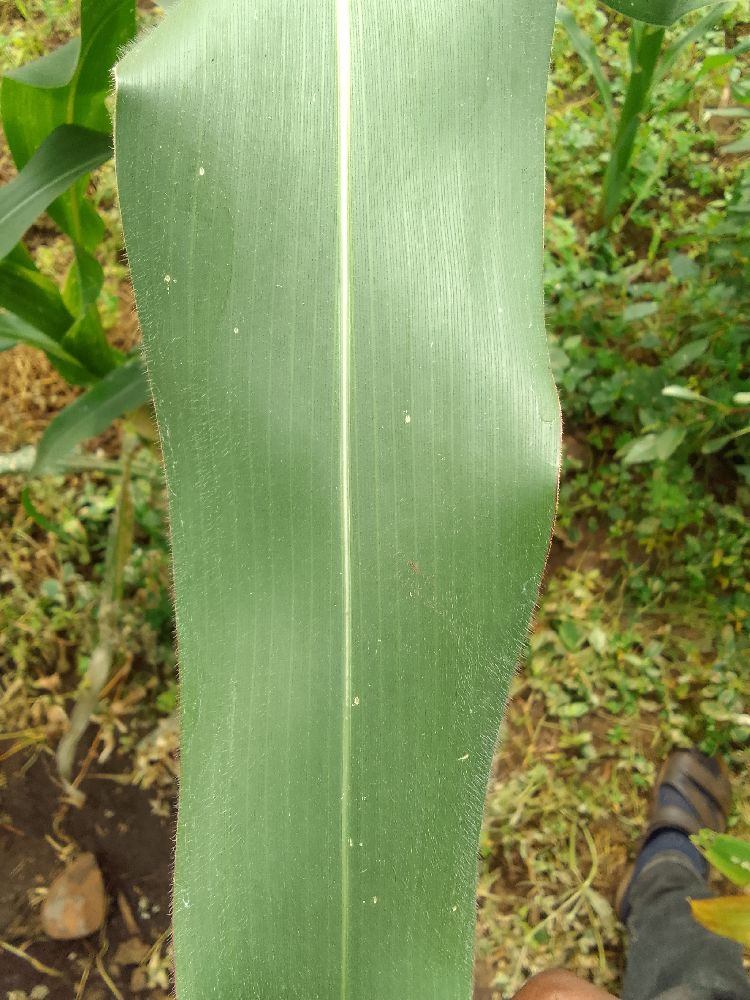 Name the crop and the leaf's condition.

maize, healthy
